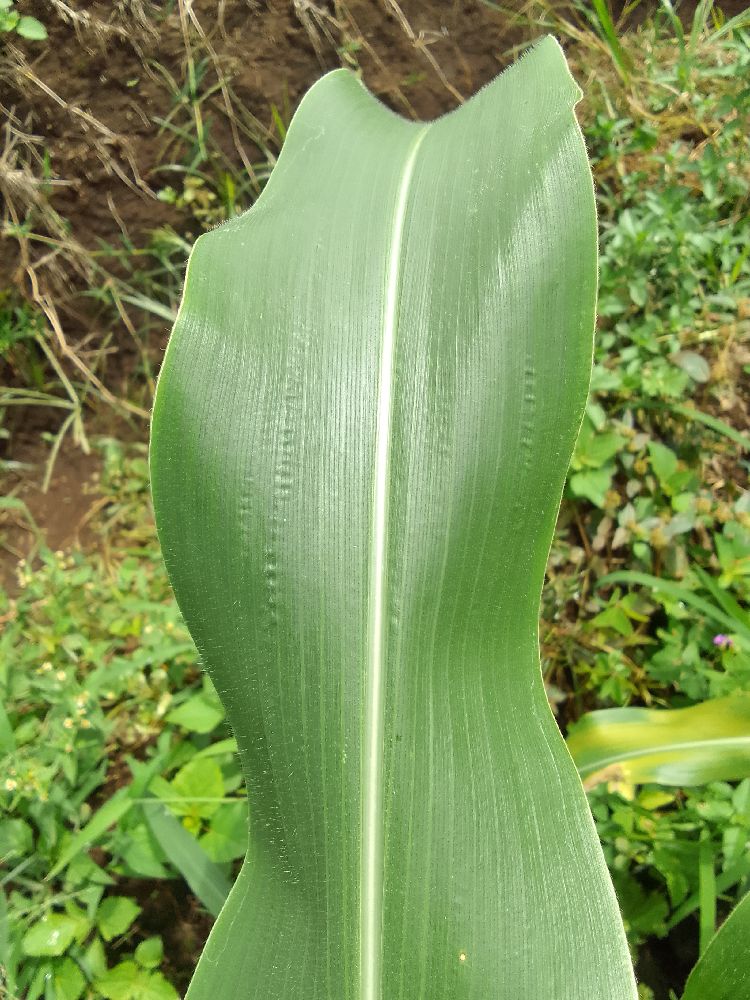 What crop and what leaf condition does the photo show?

maize, healthy
